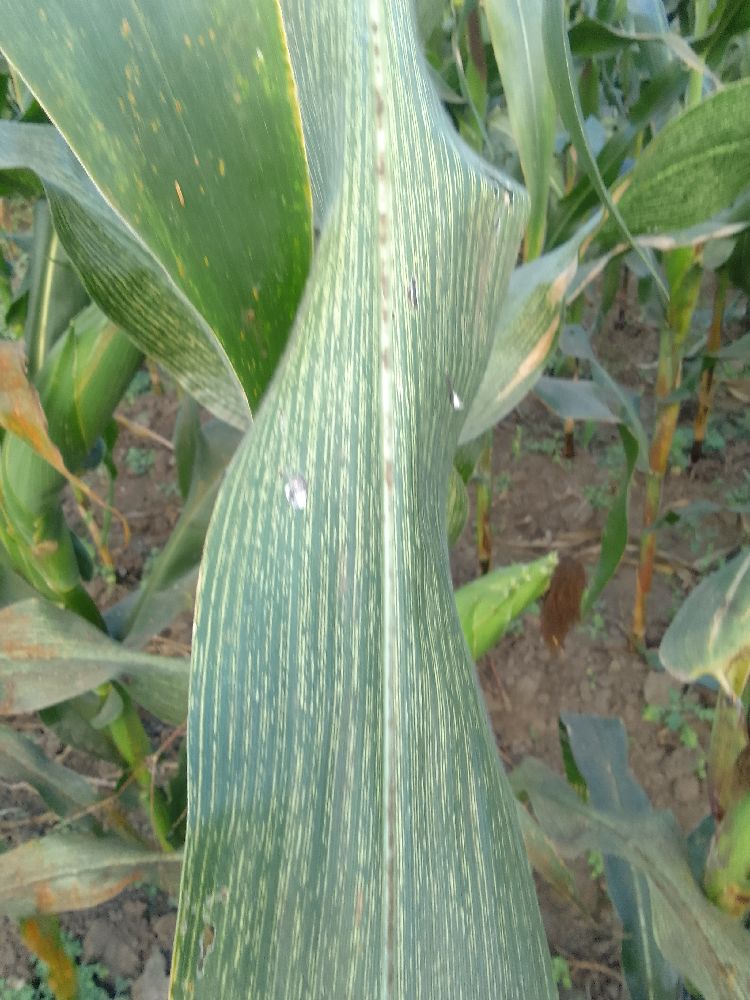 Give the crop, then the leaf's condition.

maize, maize streak virus
